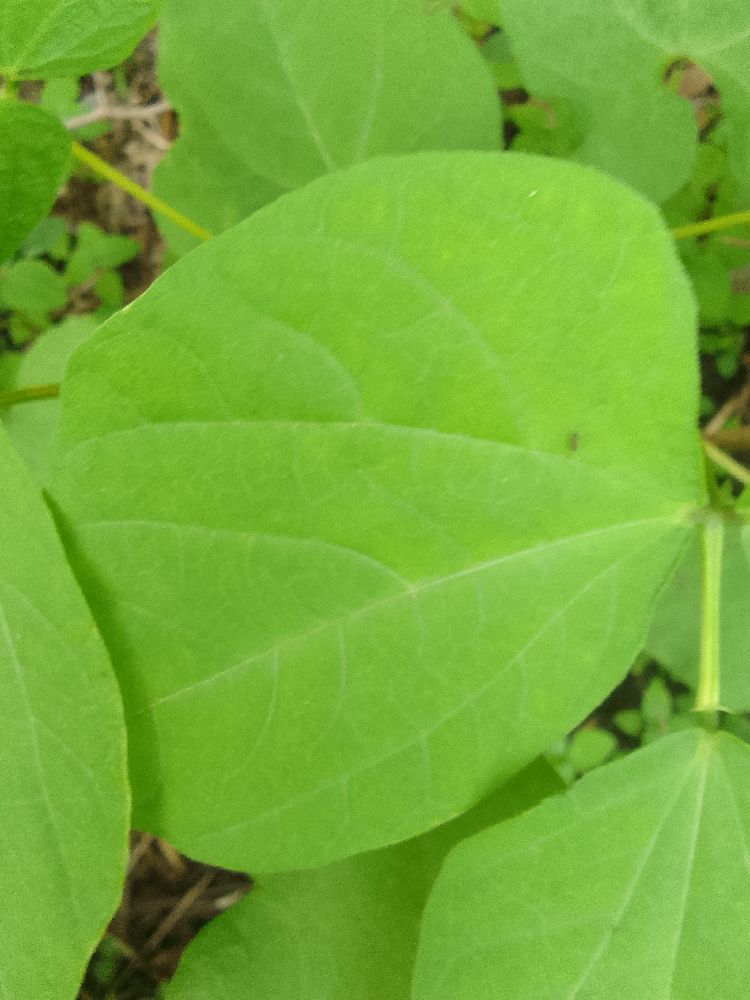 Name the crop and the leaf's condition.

common bean, healthy
